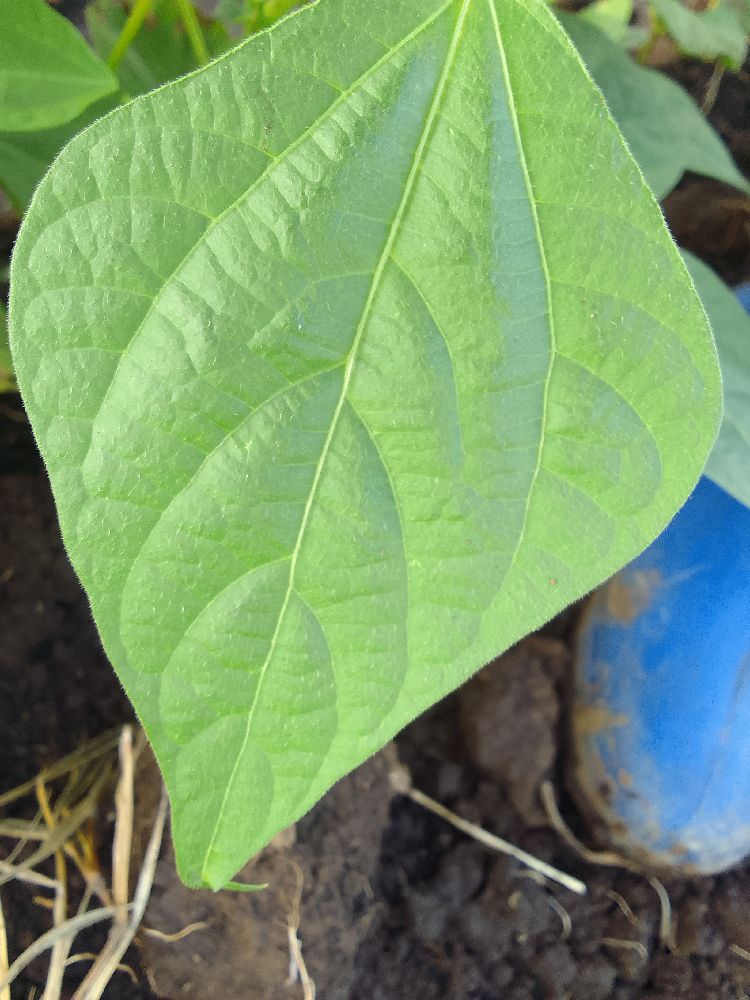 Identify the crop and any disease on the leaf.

common bean, healthy
